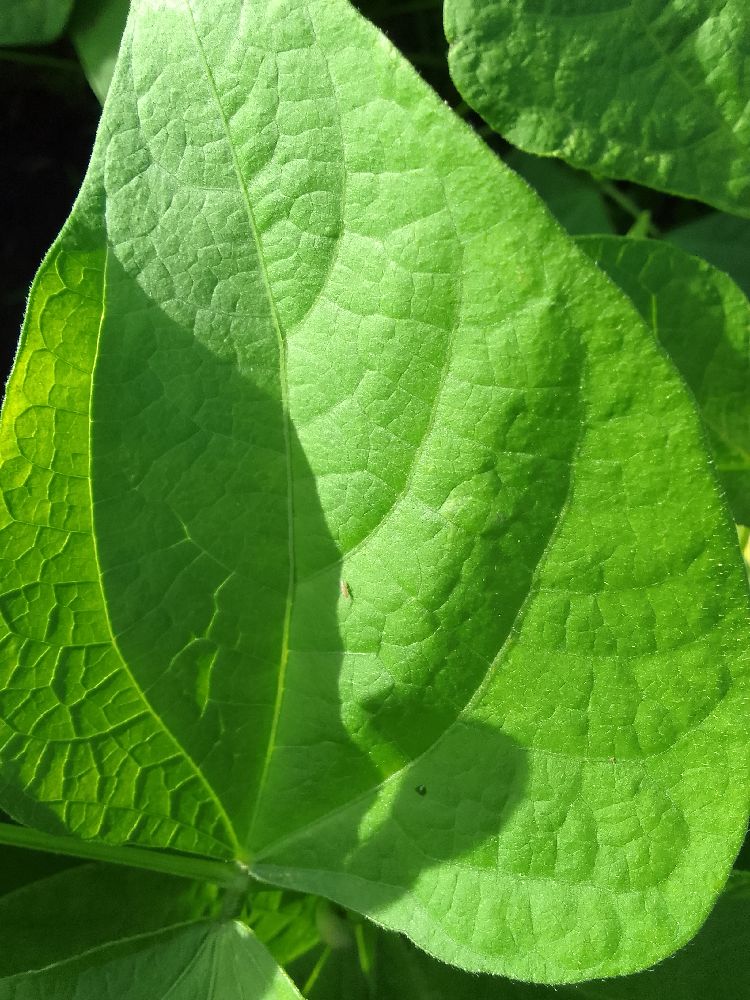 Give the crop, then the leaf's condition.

common bean, healthy
